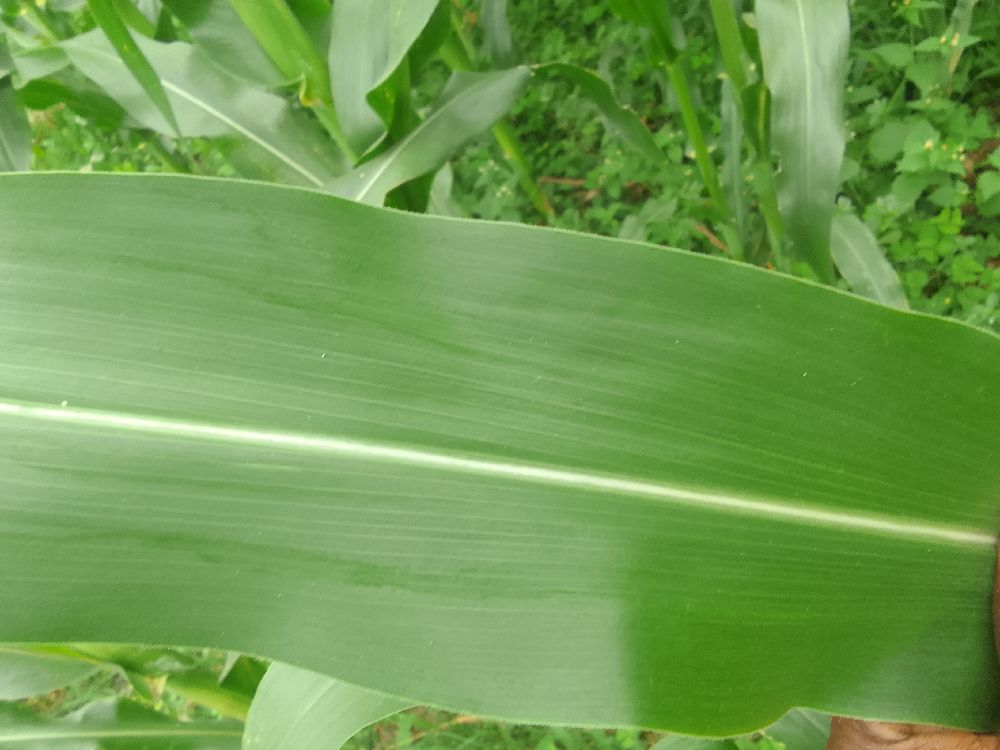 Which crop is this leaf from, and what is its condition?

maize, healthy
